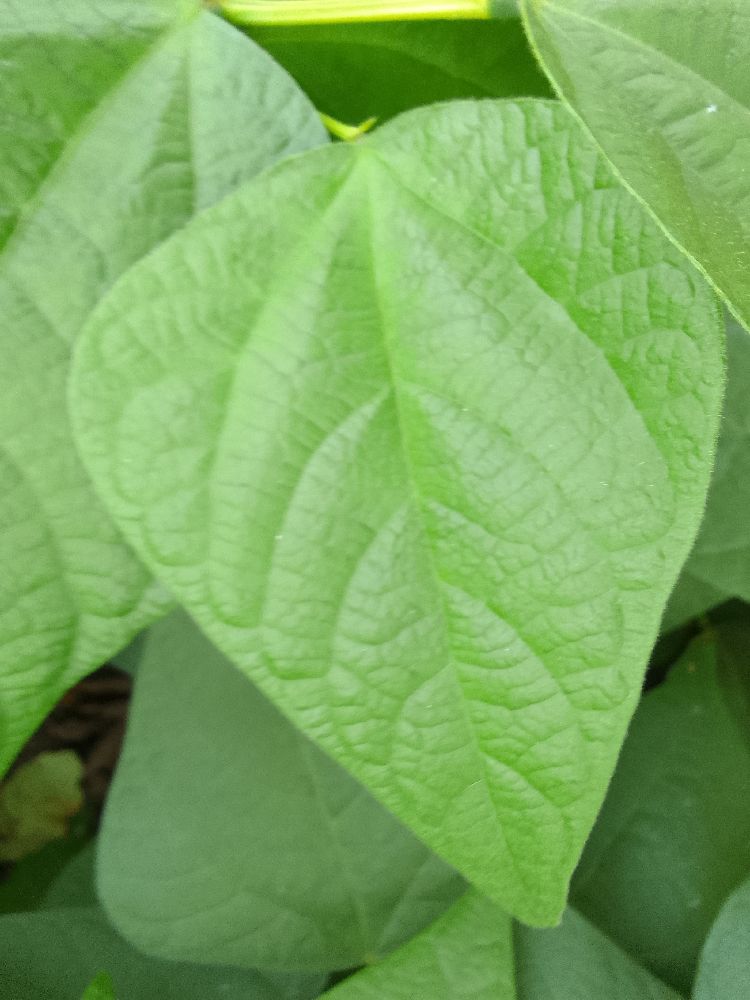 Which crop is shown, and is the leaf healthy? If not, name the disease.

common bean, healthy
